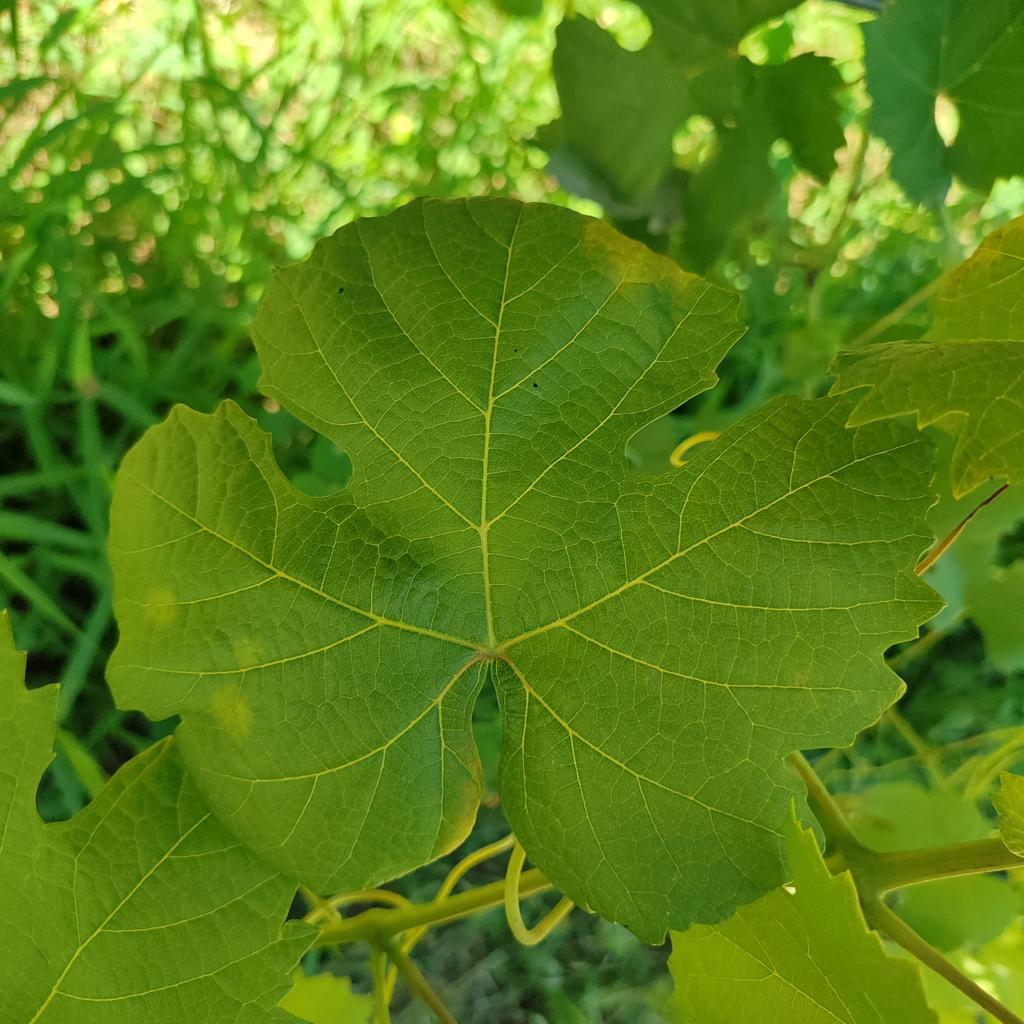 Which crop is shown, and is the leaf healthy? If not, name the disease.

grapevine, downy mildew
